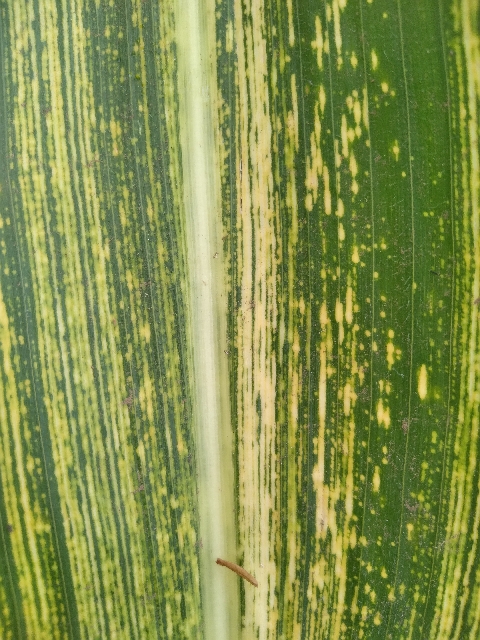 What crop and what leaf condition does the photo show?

maize, maize streak virus
